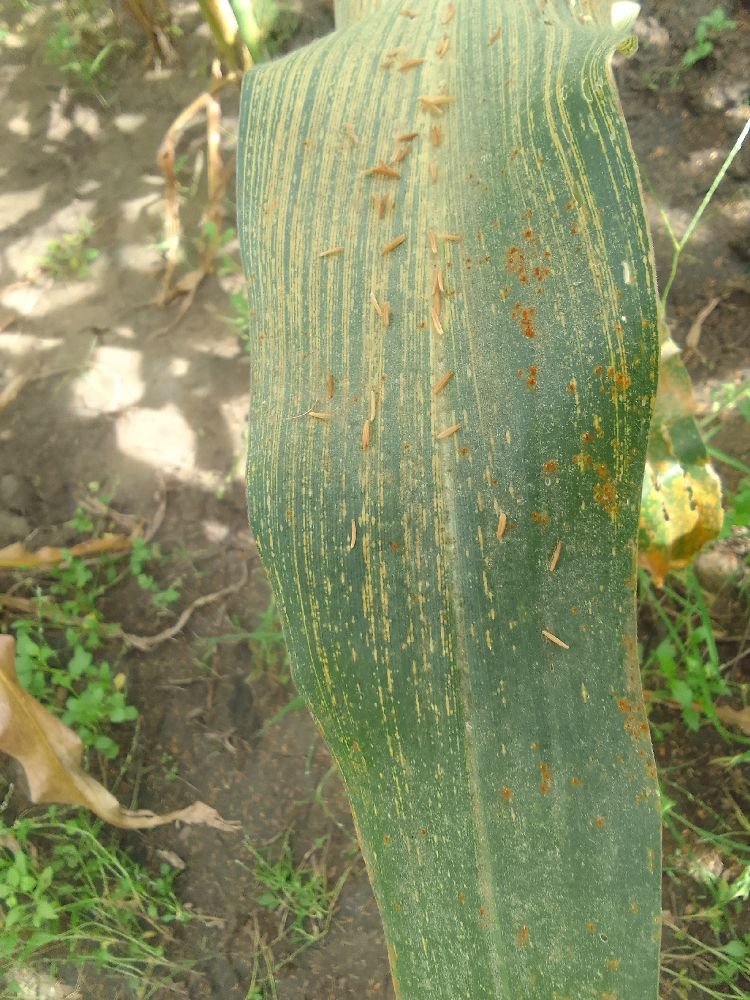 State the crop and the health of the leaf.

maize, maize streak virus
